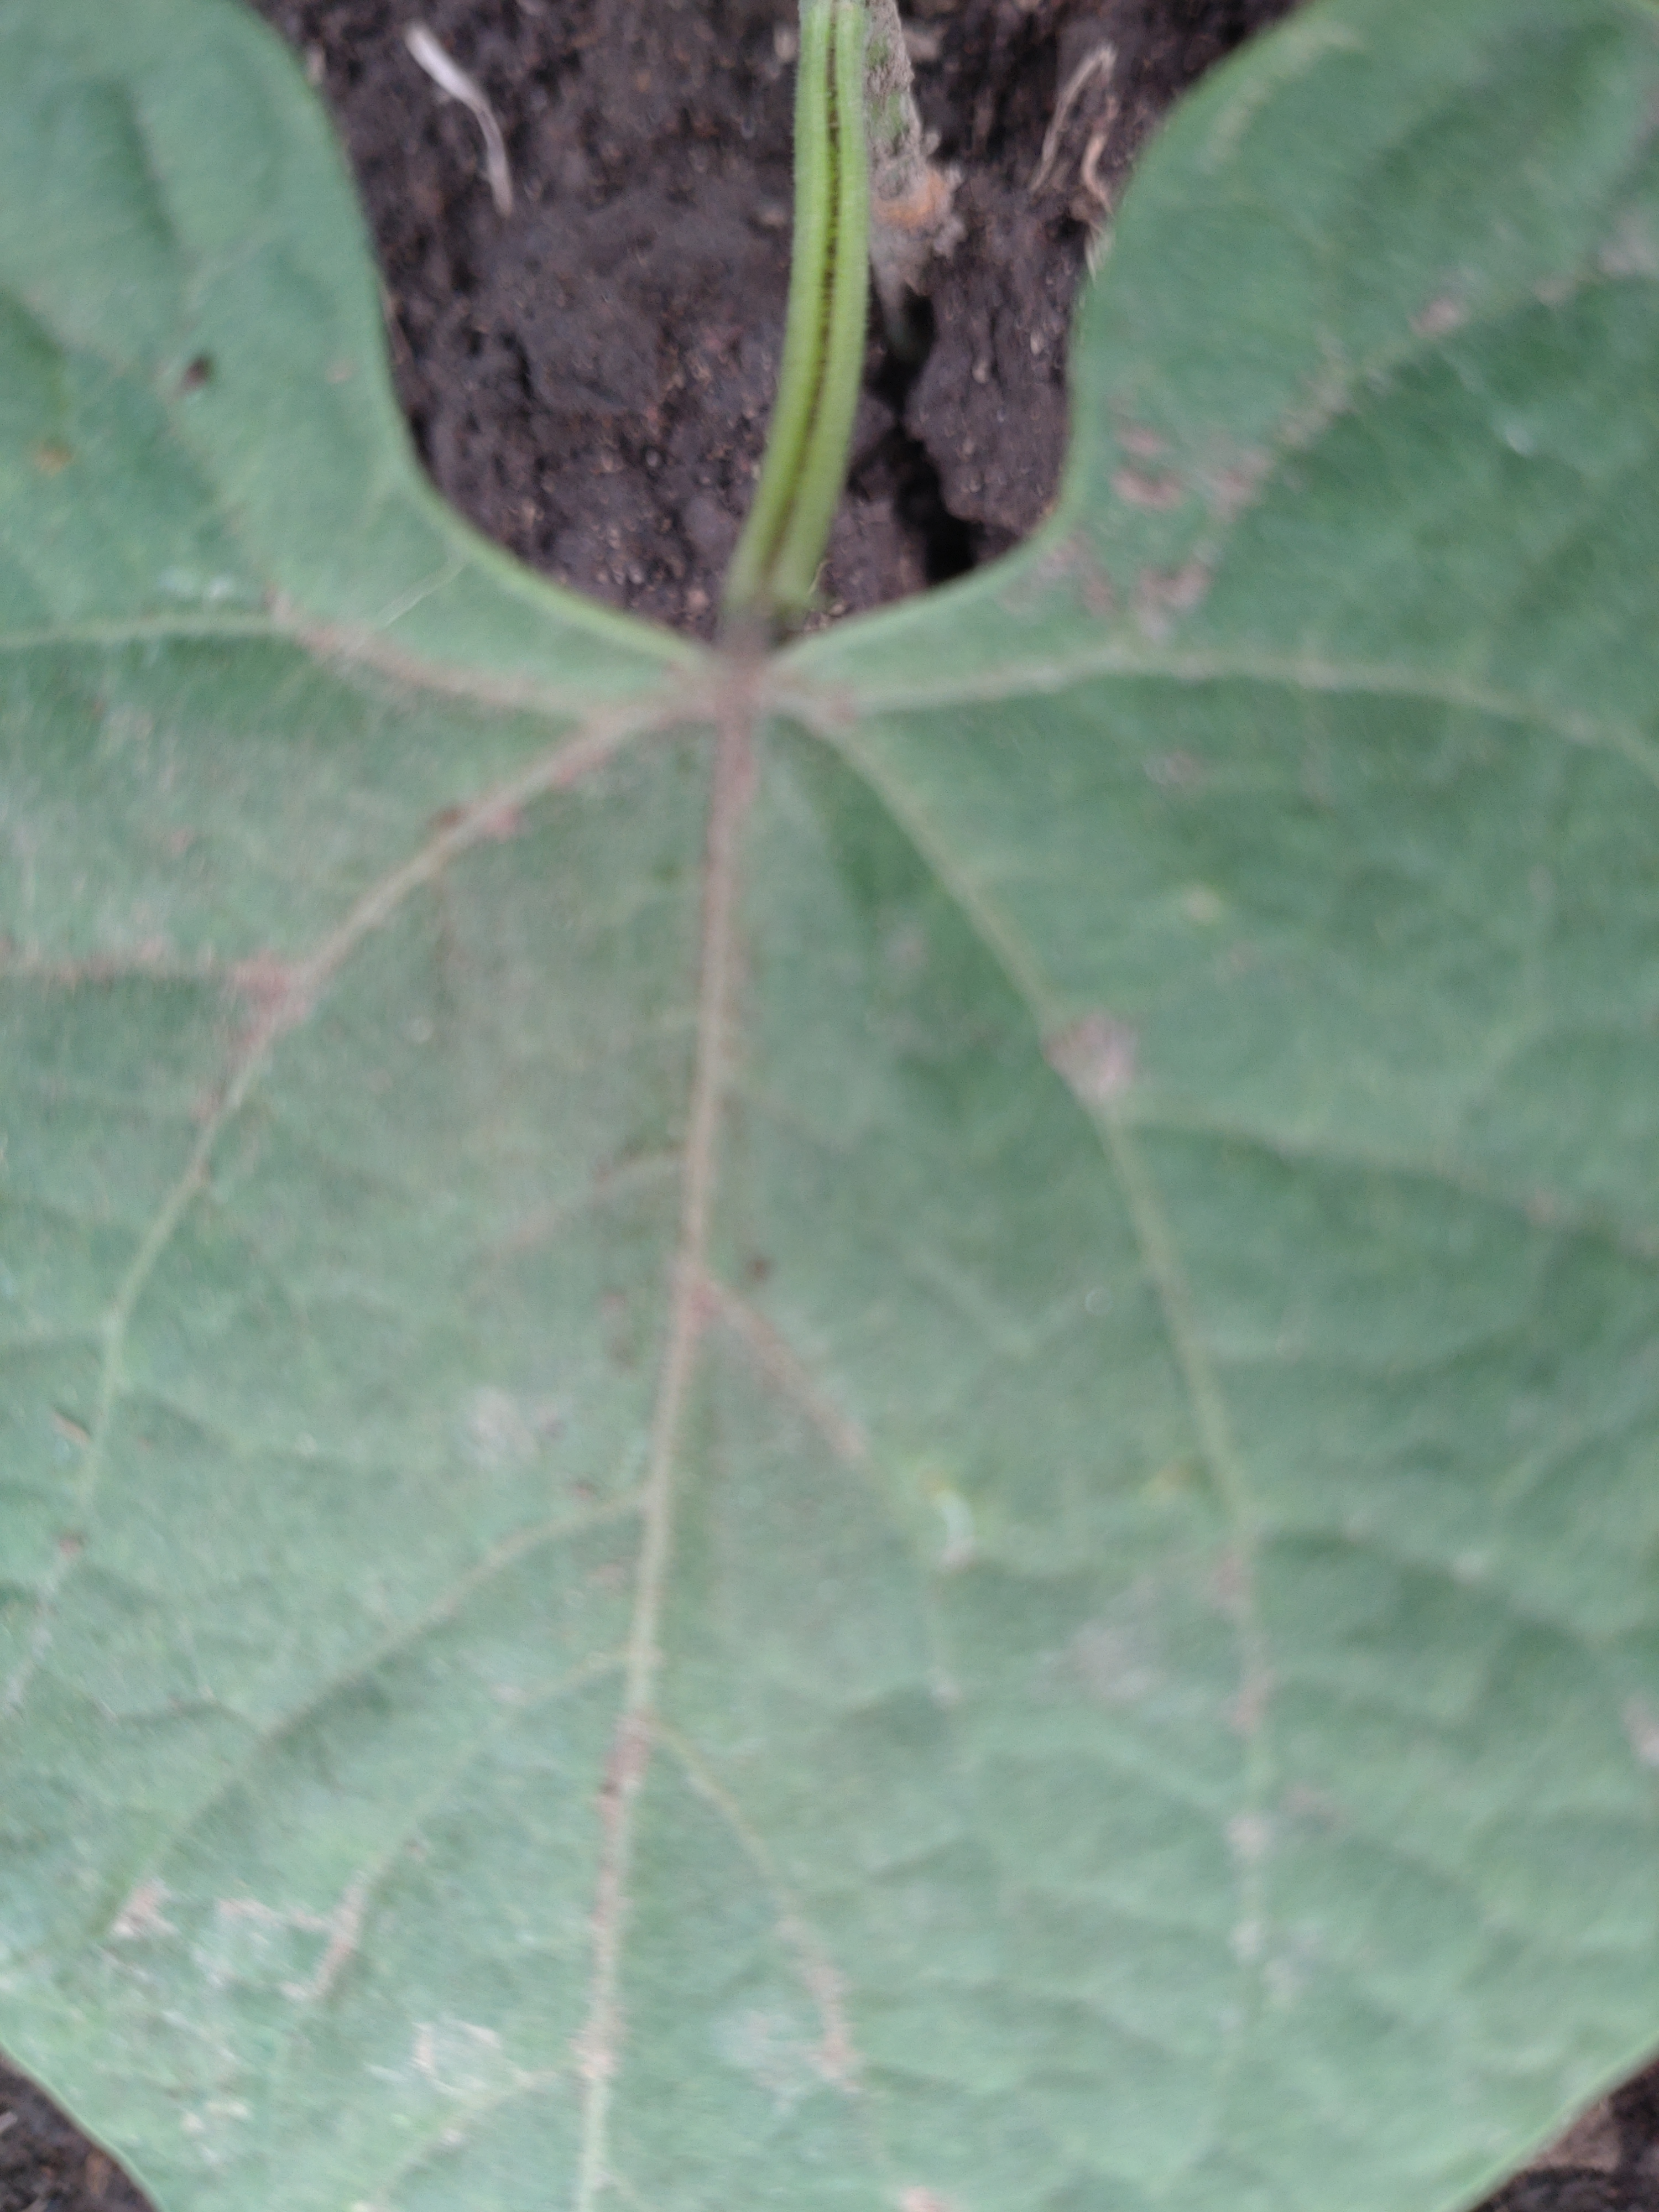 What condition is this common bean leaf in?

healthy
